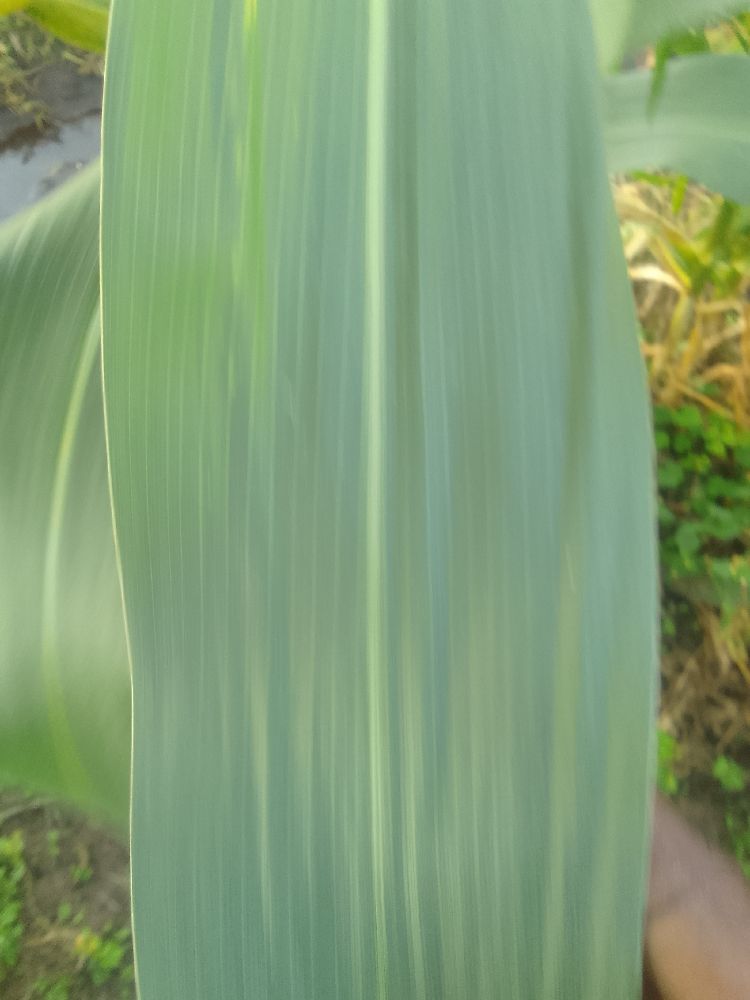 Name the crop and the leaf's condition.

maize, healthy
